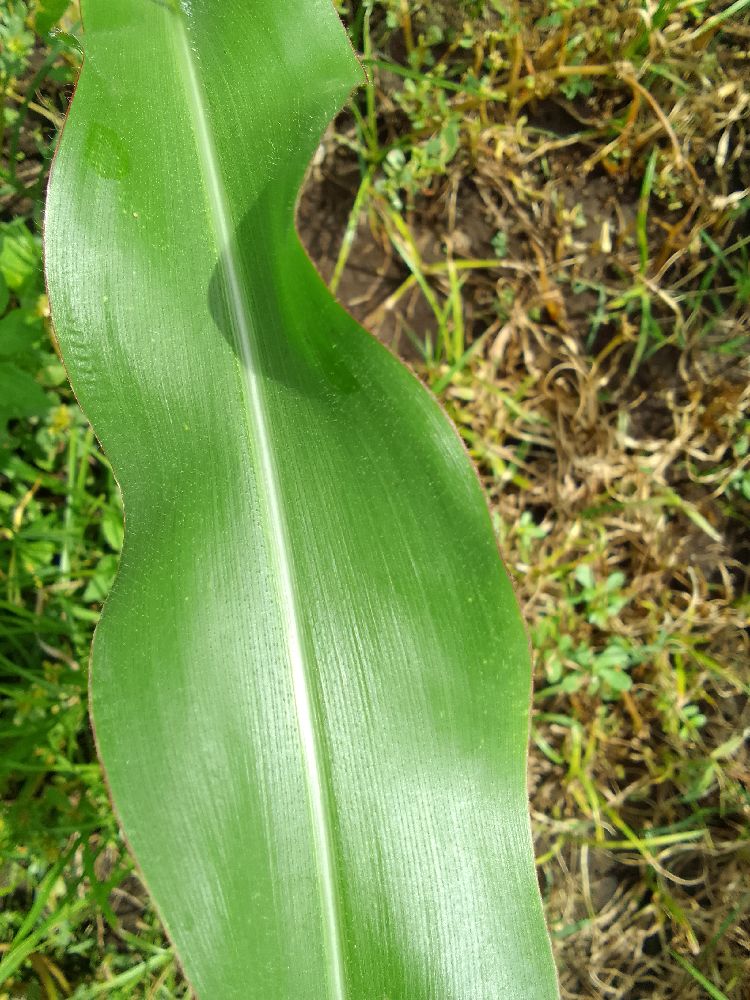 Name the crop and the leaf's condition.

maize, healthy
